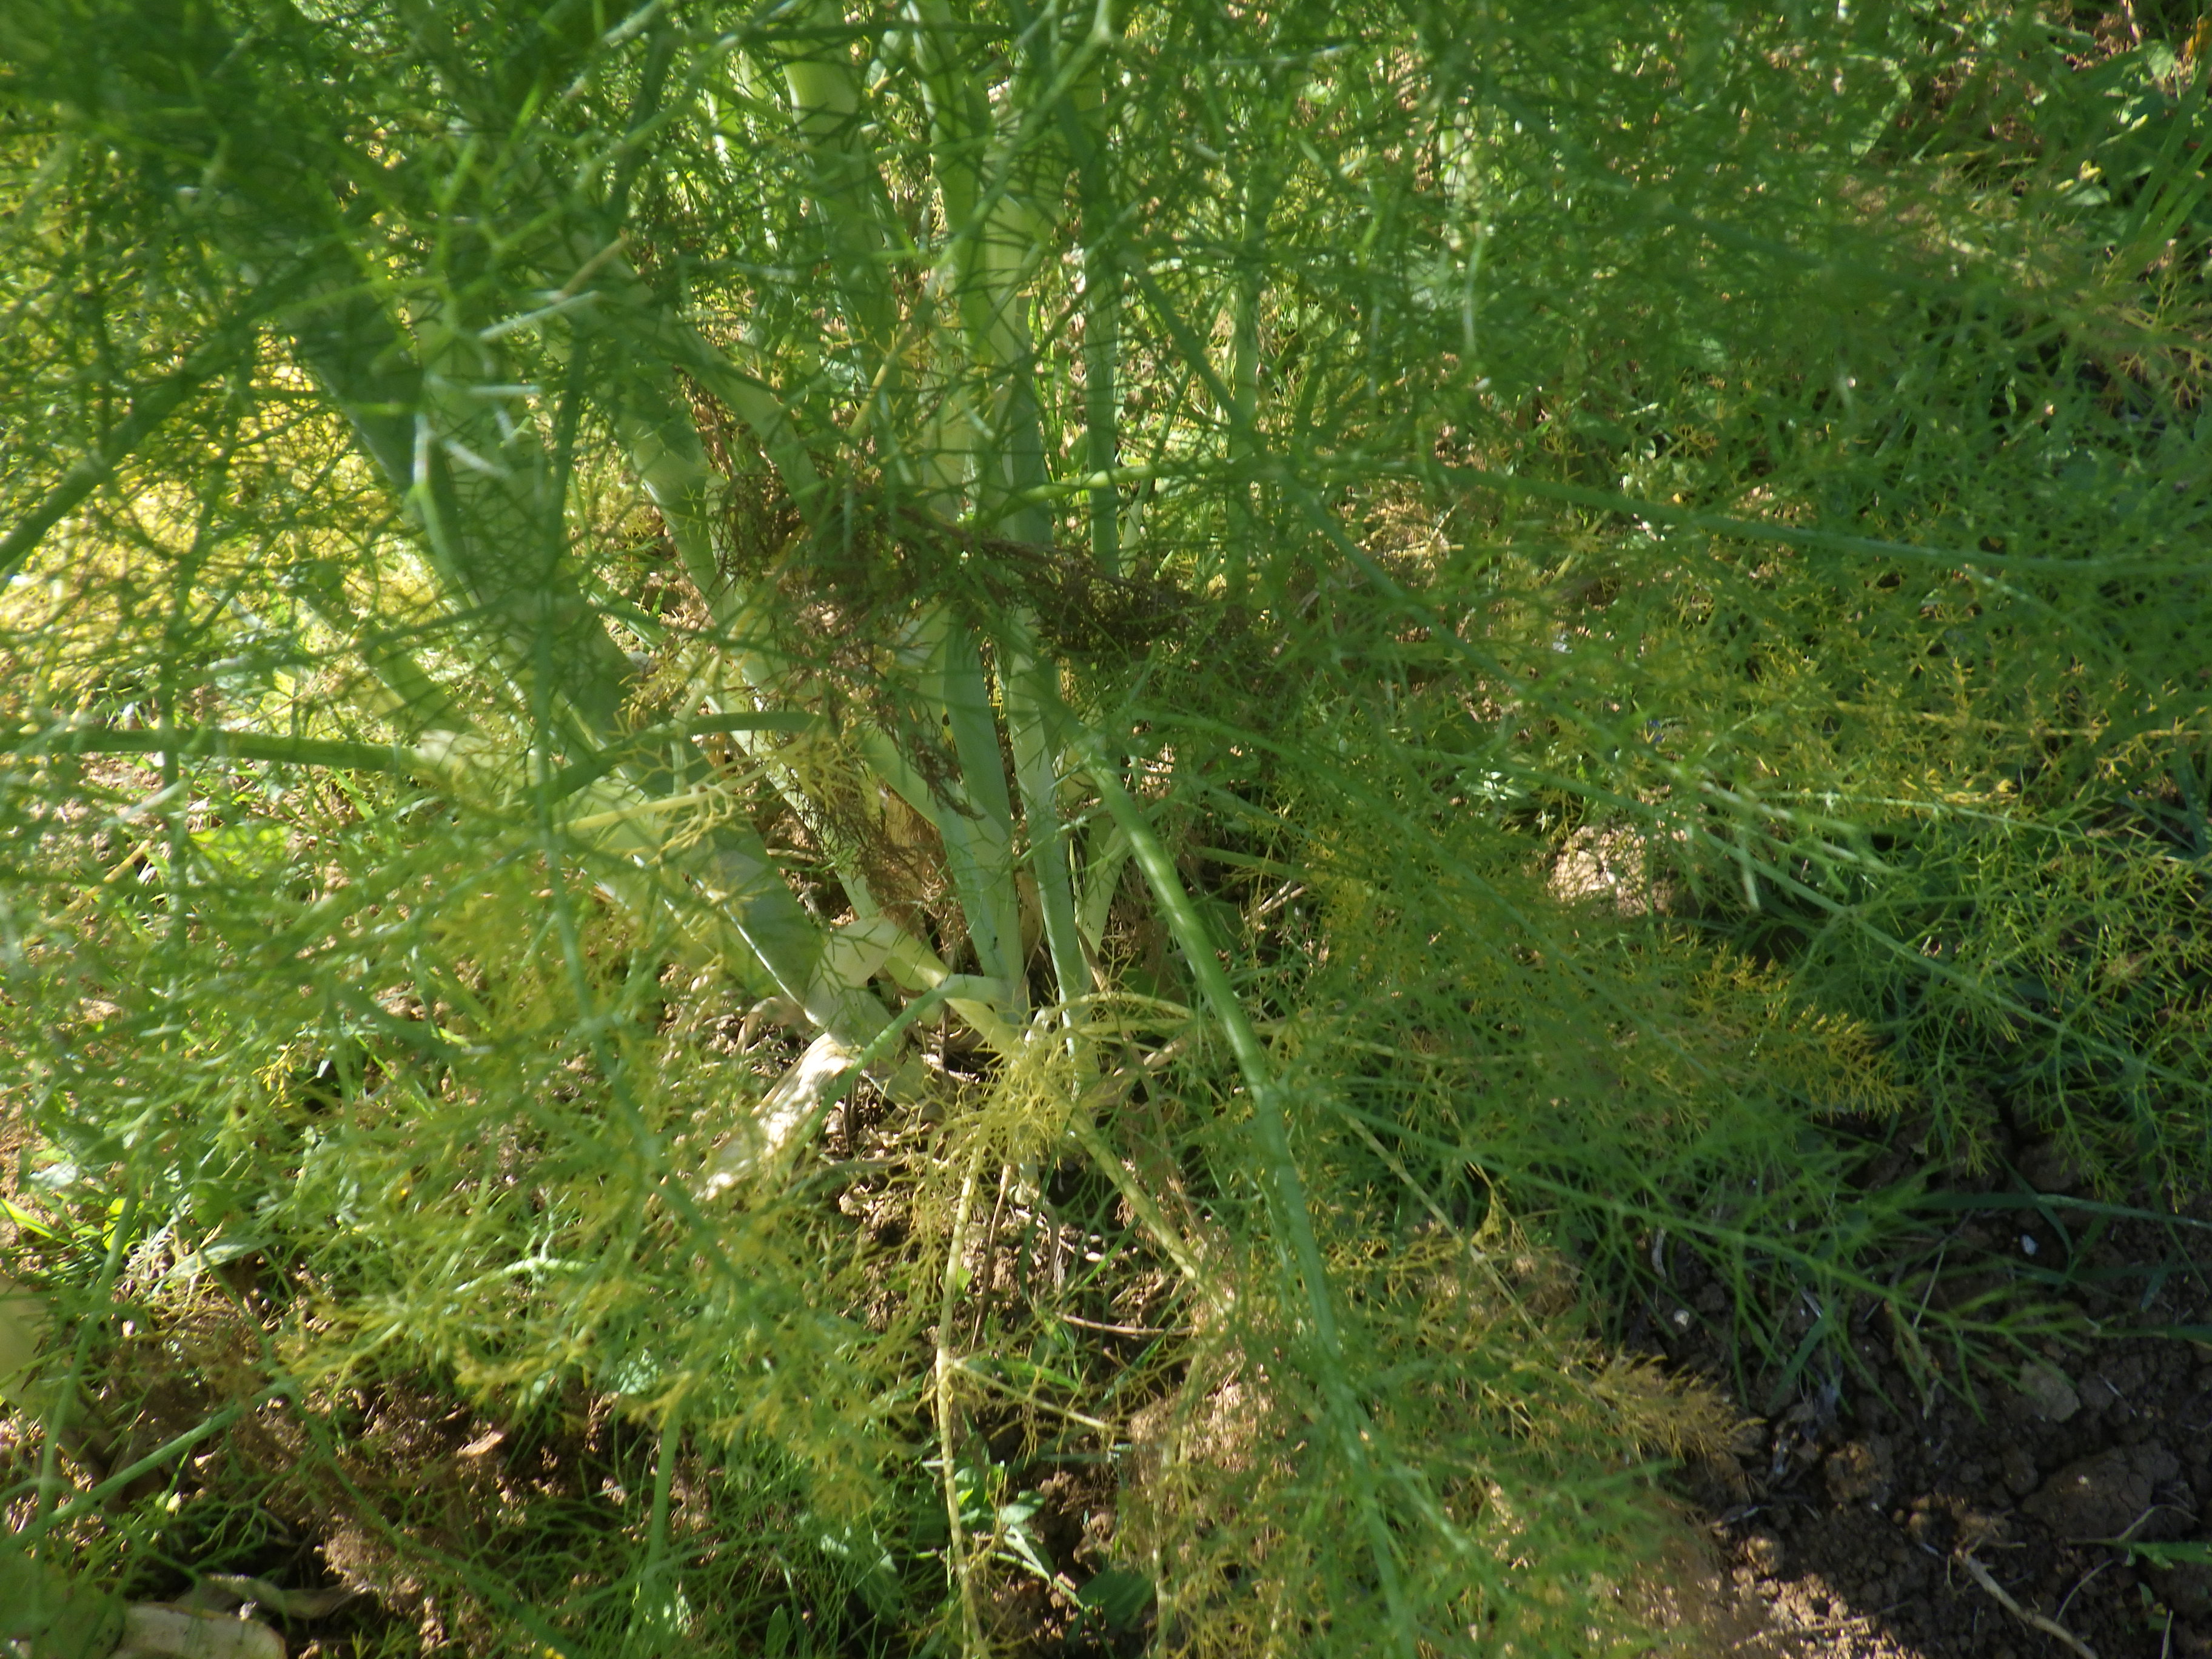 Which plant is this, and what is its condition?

fennel, leaf blight
